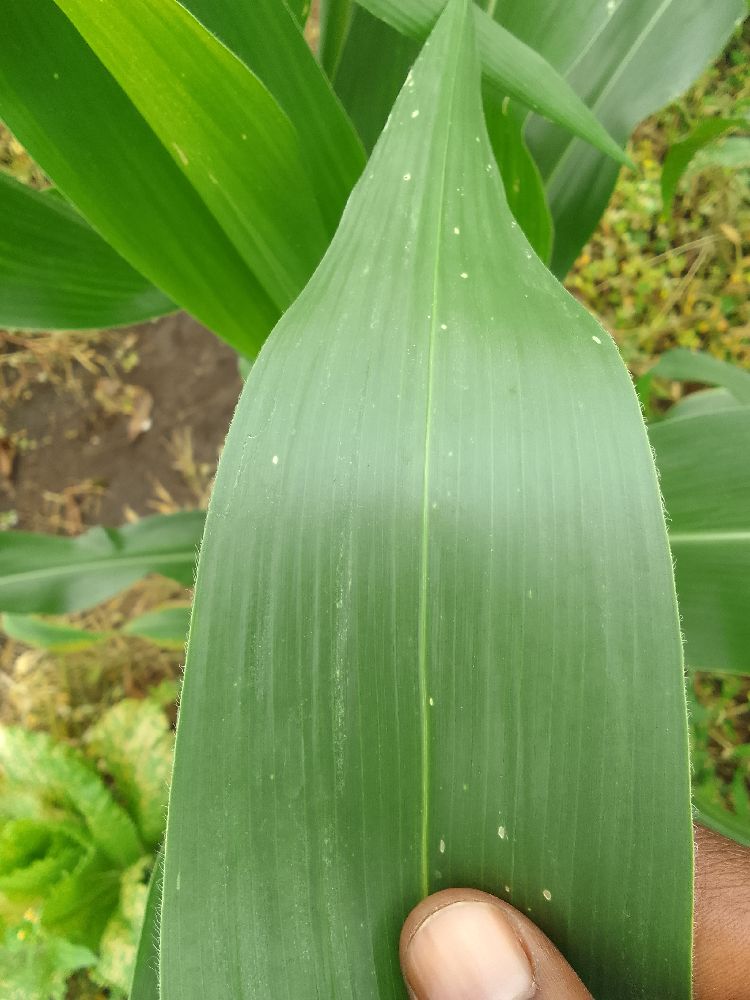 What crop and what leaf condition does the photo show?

maize, healthy
